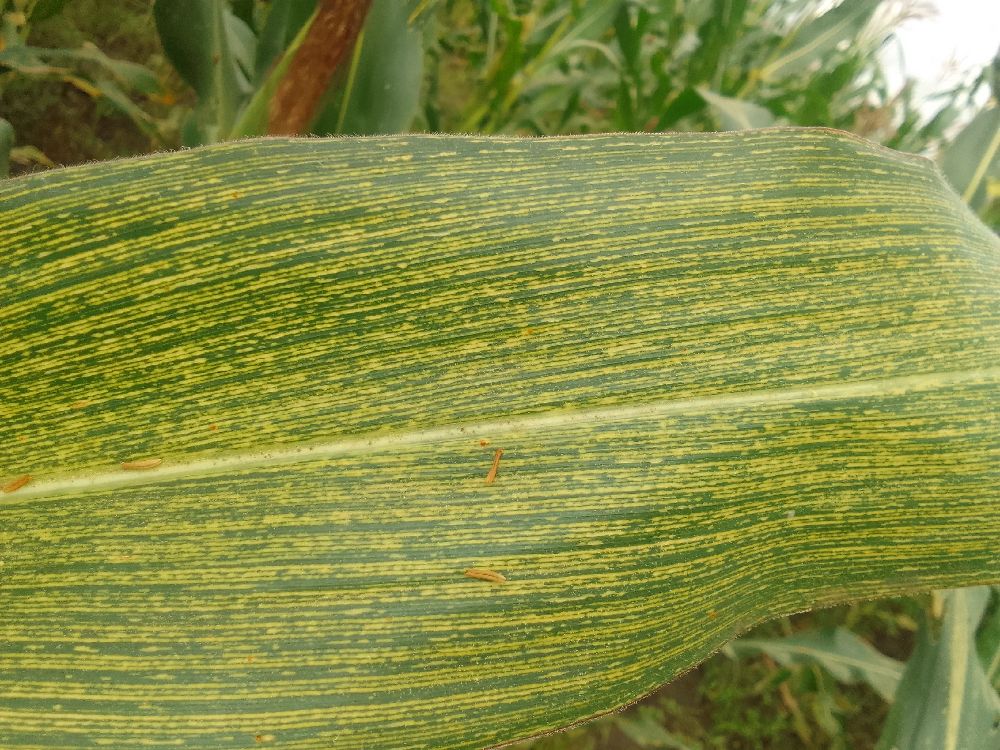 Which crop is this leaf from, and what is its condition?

maize, maize streak virus
